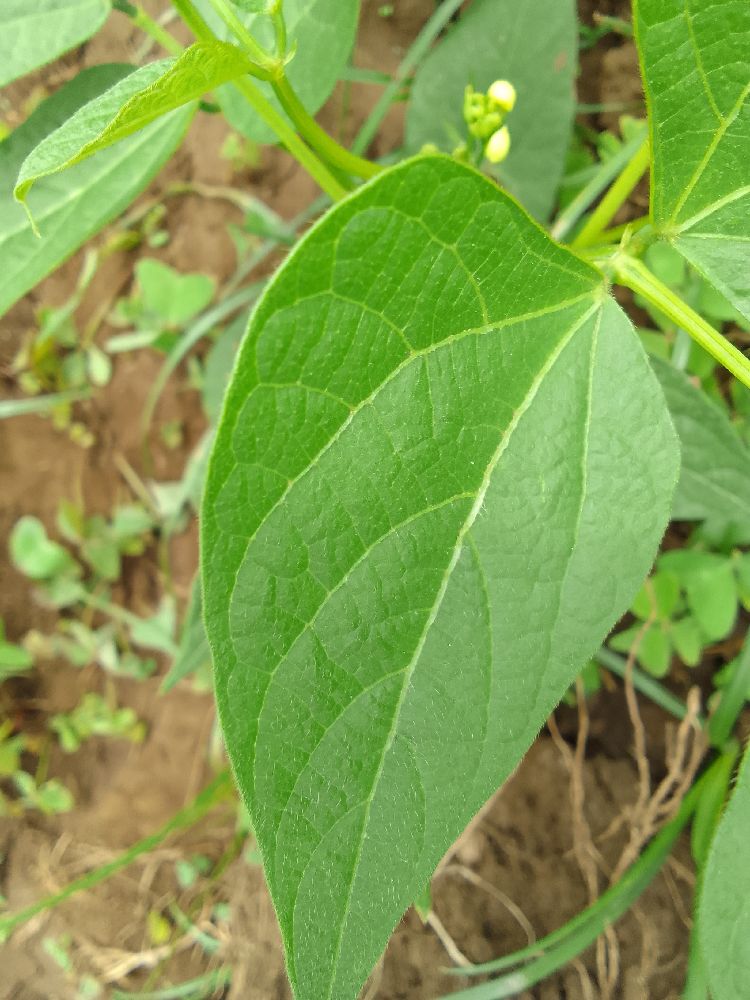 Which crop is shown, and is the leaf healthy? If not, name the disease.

common bean, healthy
